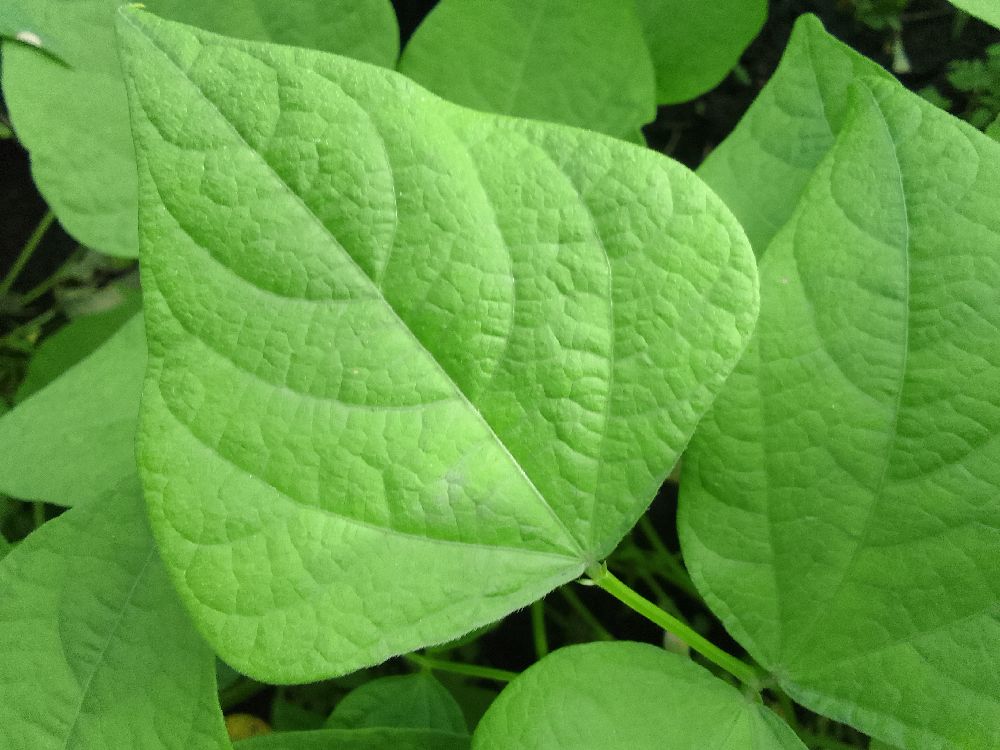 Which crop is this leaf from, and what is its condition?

common bean, healthy
